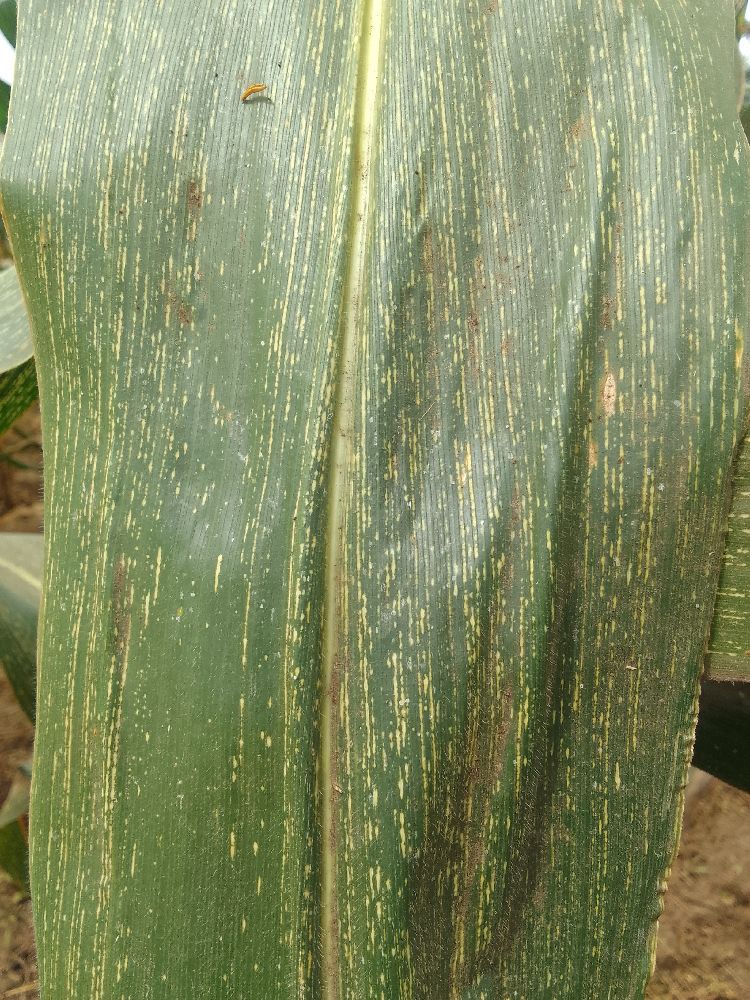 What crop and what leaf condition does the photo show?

maize, maize streak virus
